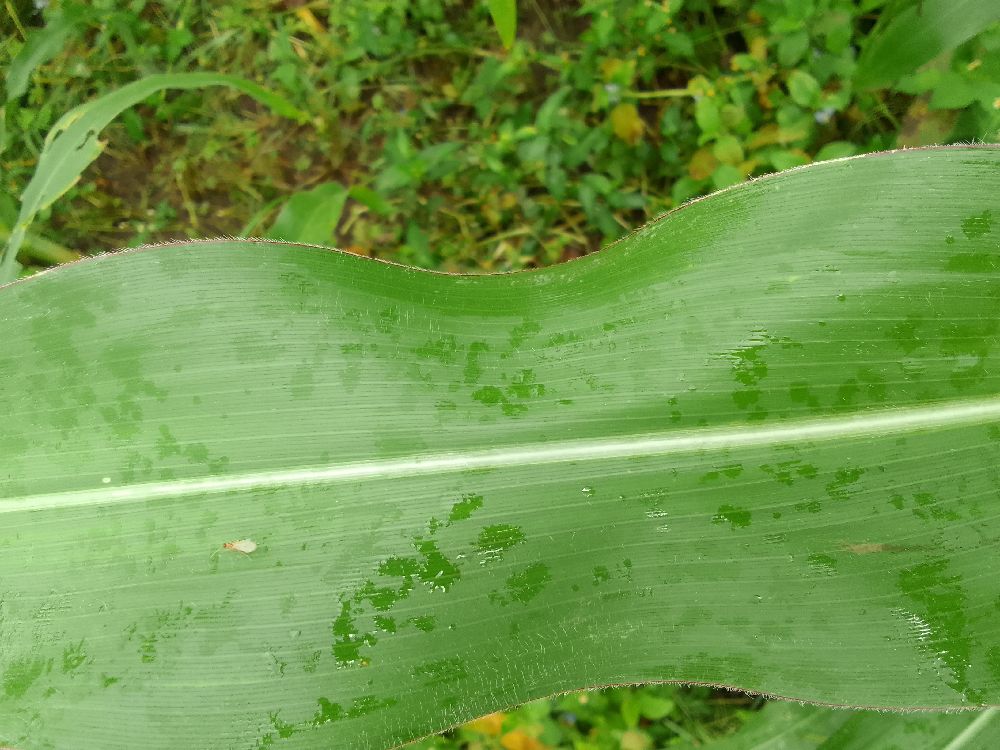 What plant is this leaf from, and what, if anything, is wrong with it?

maize, healthy
